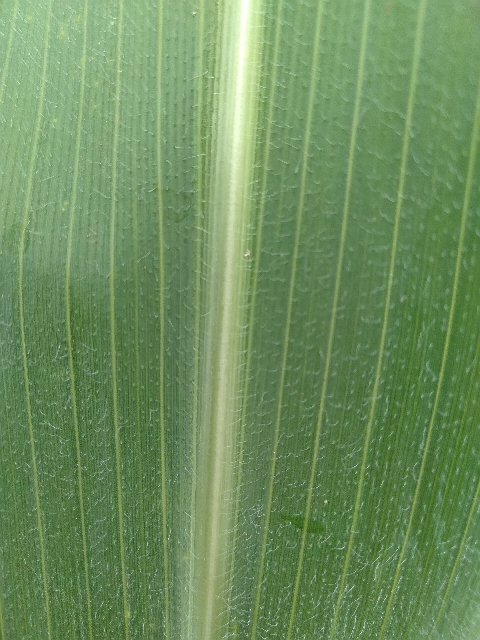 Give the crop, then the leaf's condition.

maize, healthy
